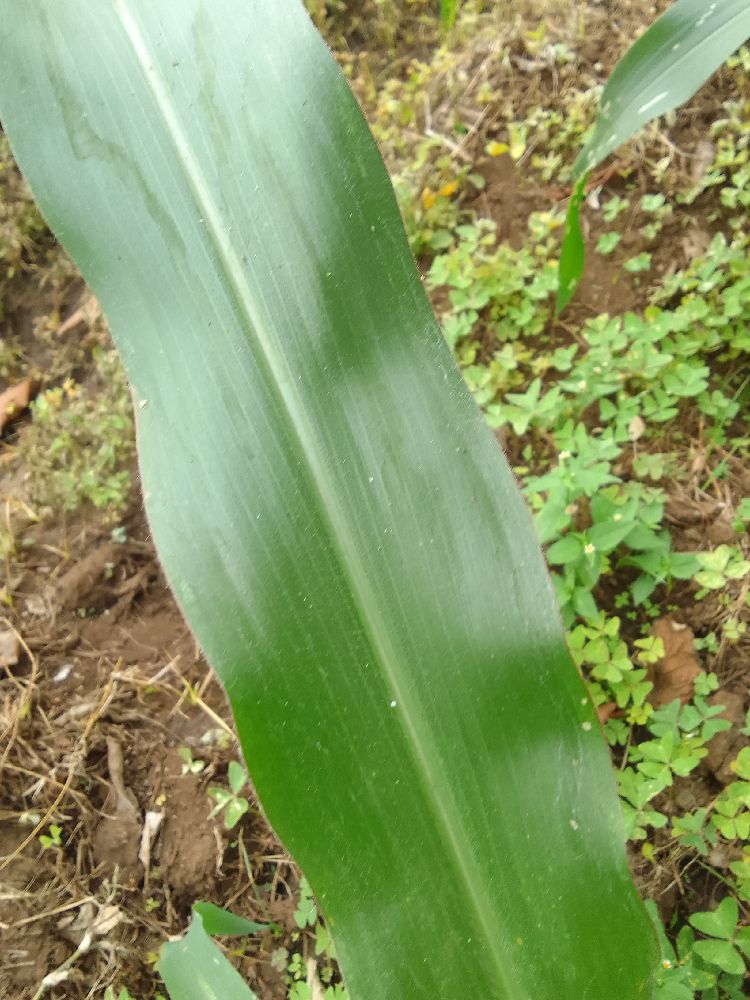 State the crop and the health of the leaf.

maize, healthy
